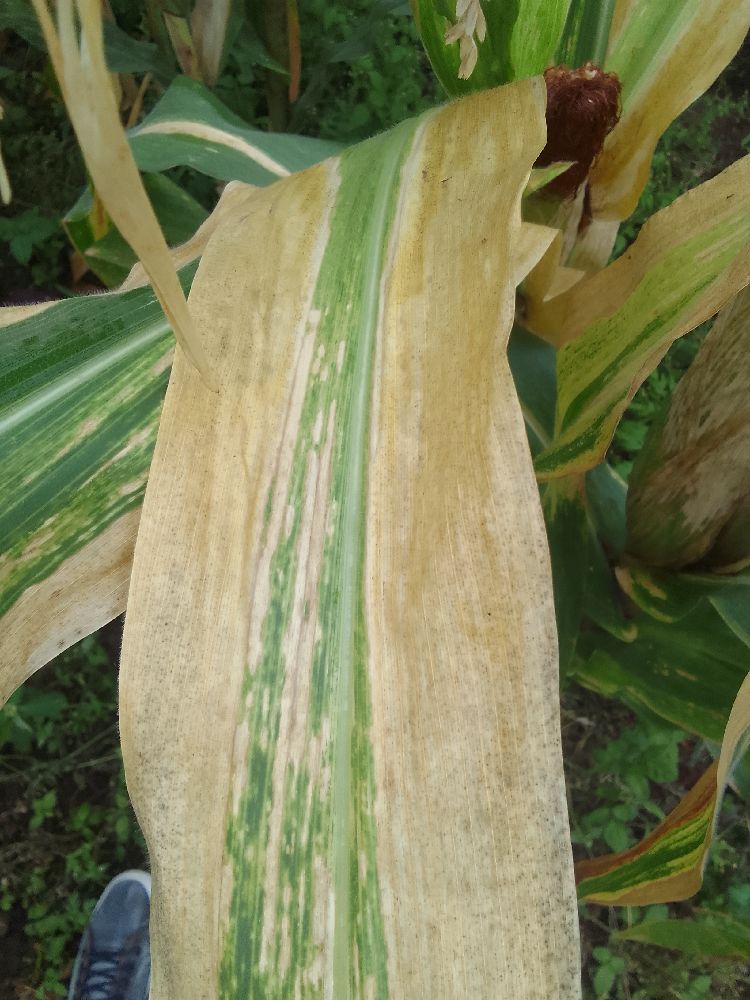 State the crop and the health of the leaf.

maize, maize lethal necrosis
